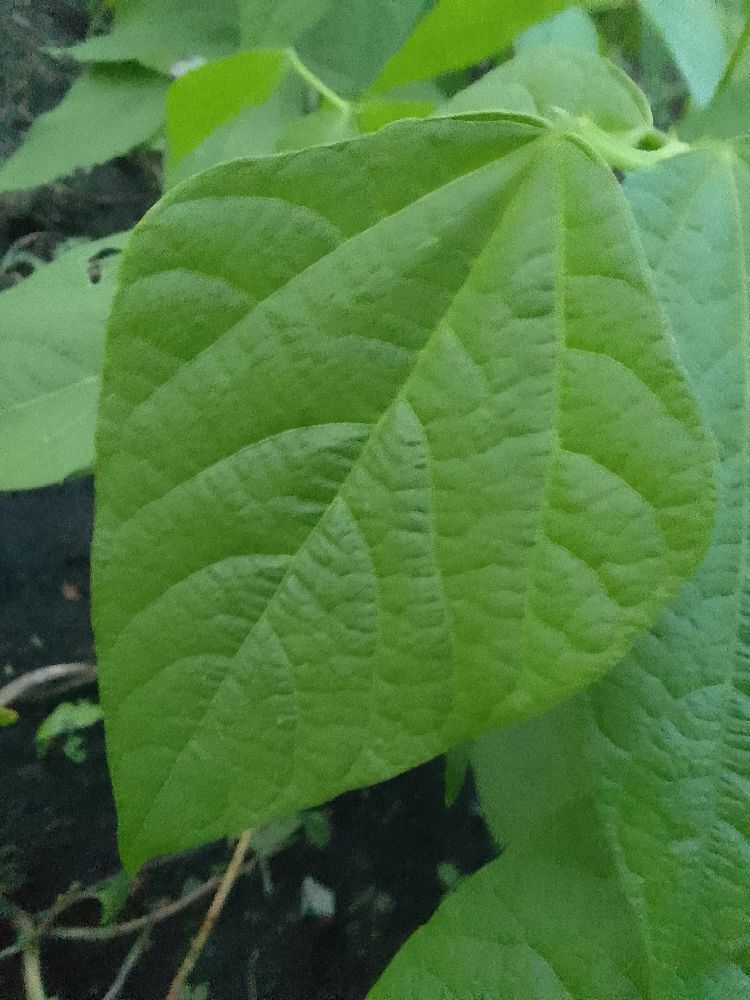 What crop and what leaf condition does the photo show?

common bean, healthy
